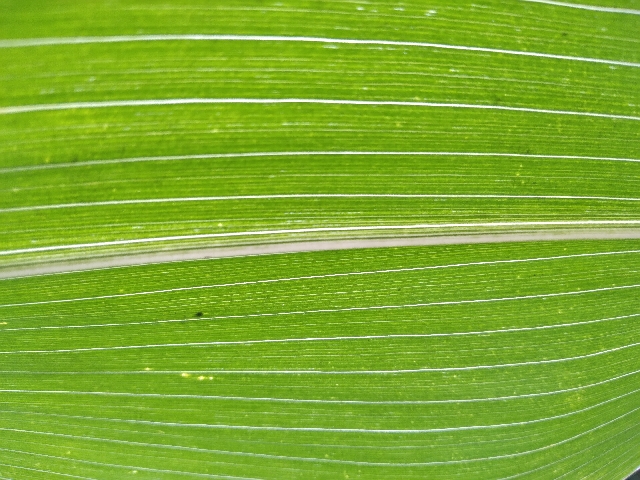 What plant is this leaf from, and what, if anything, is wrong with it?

maize, healthy
